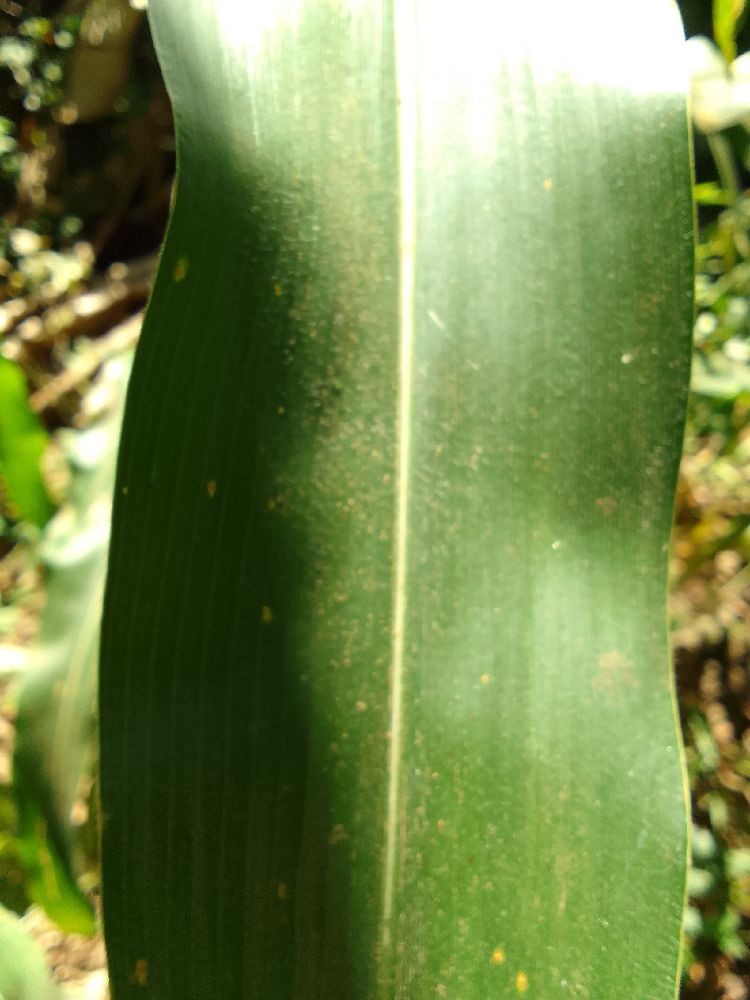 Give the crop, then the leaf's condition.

maize, healthy
